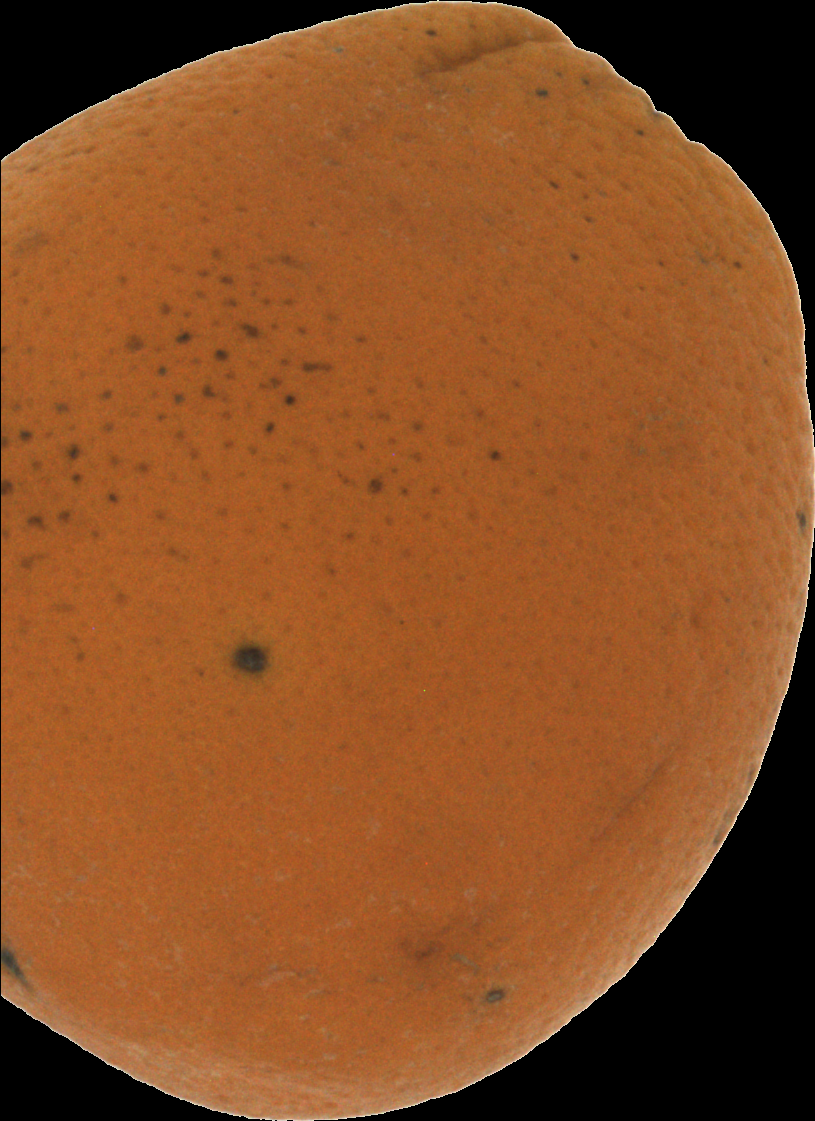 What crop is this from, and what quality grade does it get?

orange, bad
